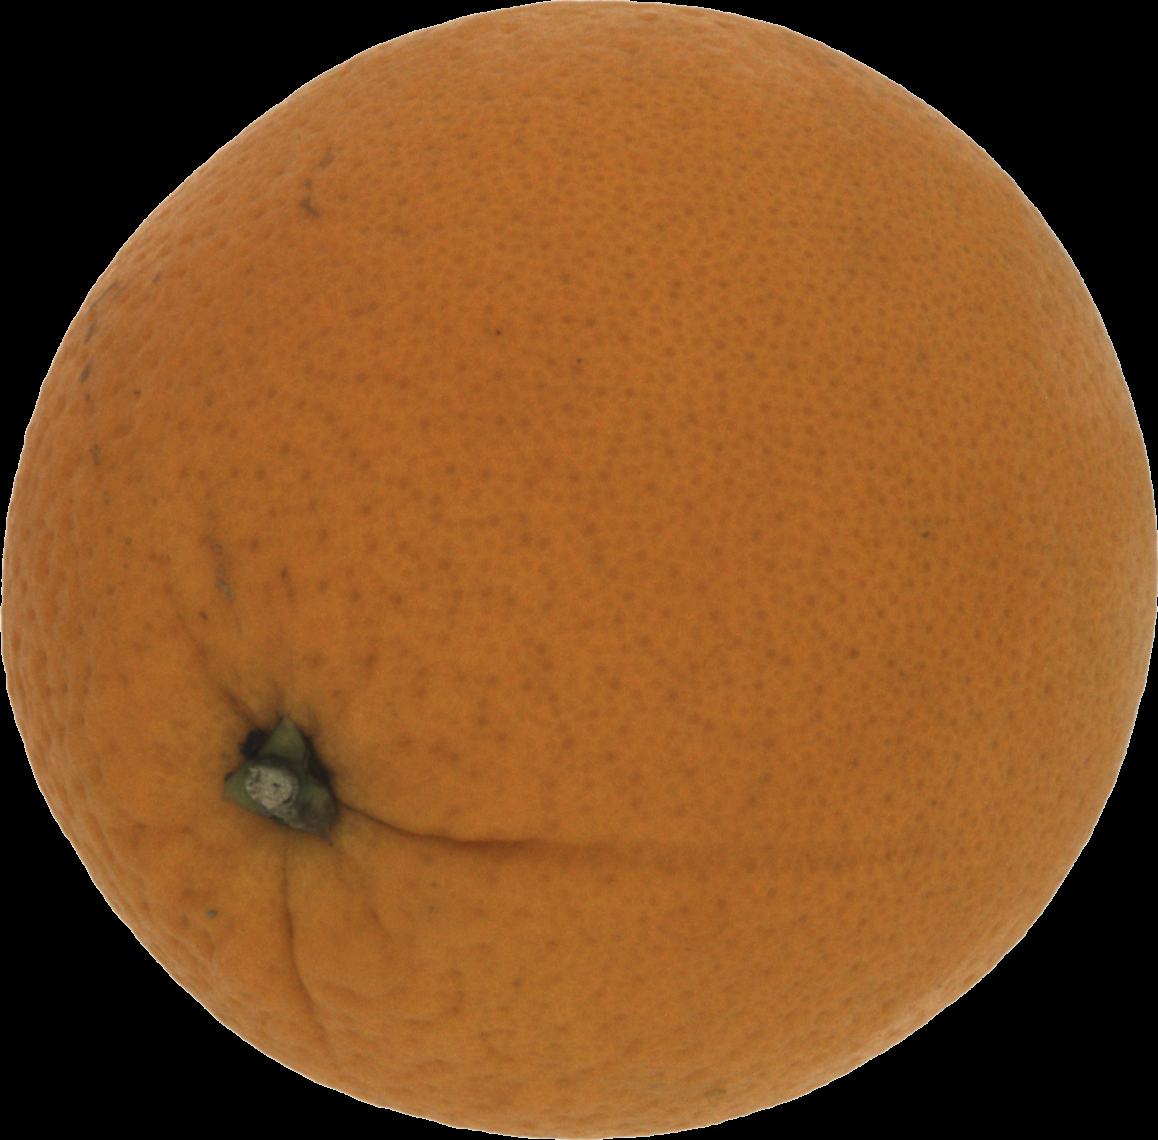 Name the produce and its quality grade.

orange, good
